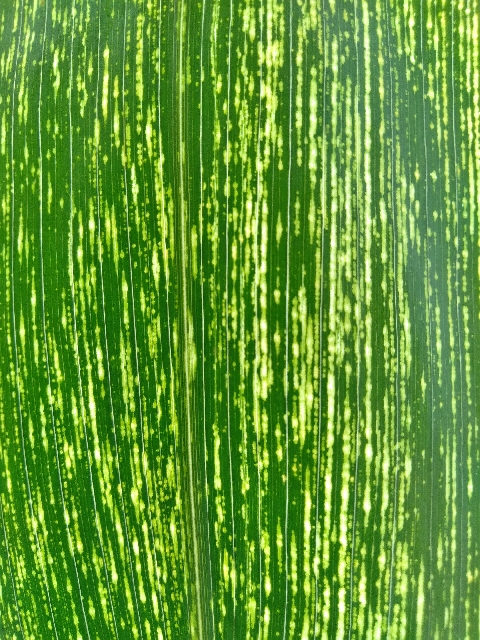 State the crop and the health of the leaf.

maize, maize streak virus
